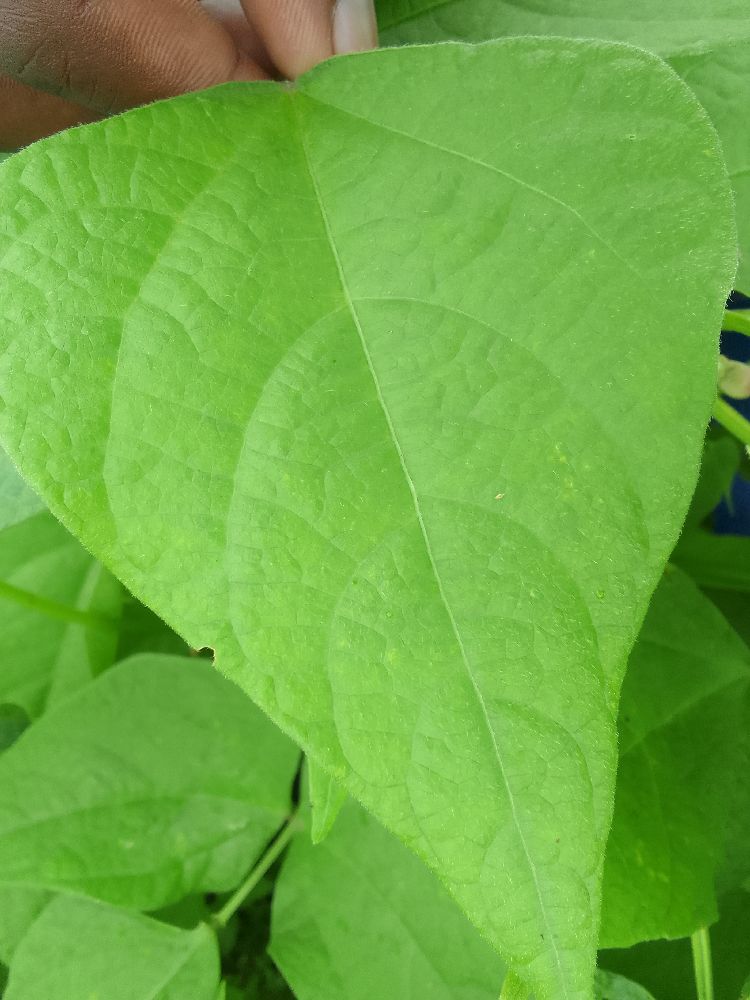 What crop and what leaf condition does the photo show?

common bean, healthy
